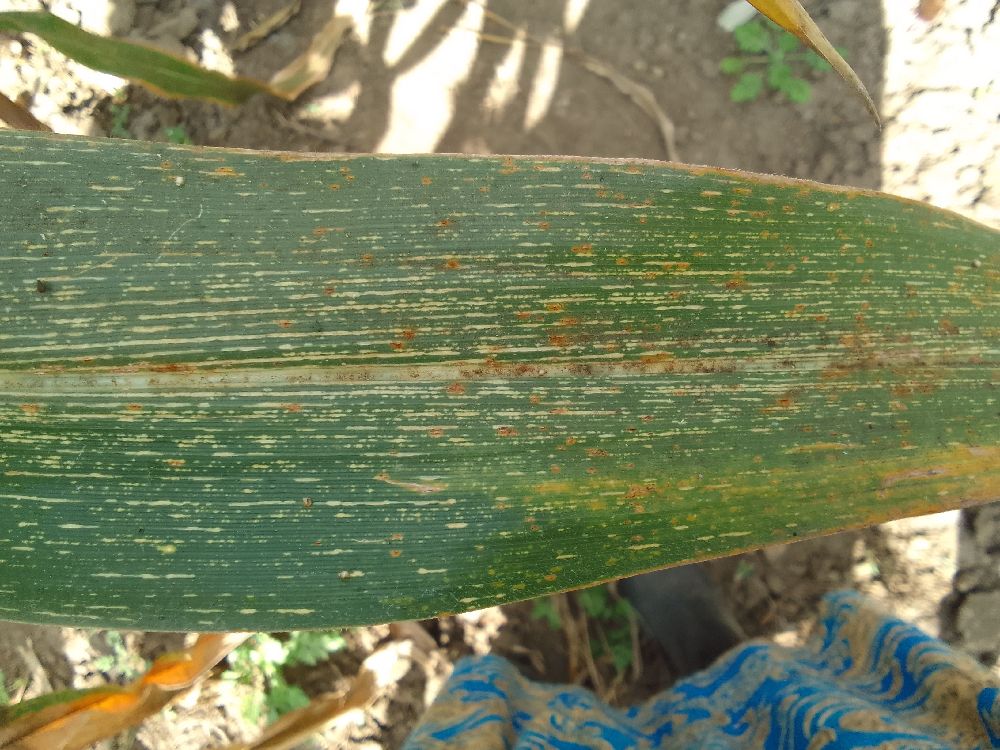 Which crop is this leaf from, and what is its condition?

maize, maize streak virus
